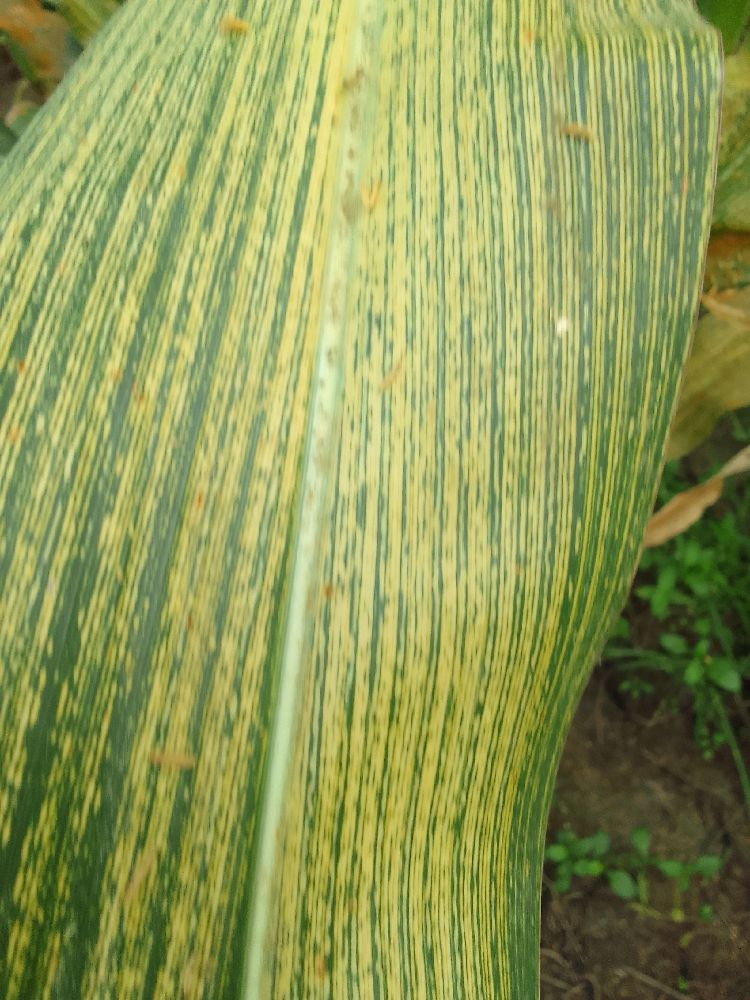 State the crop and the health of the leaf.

maize, maize streak virus
